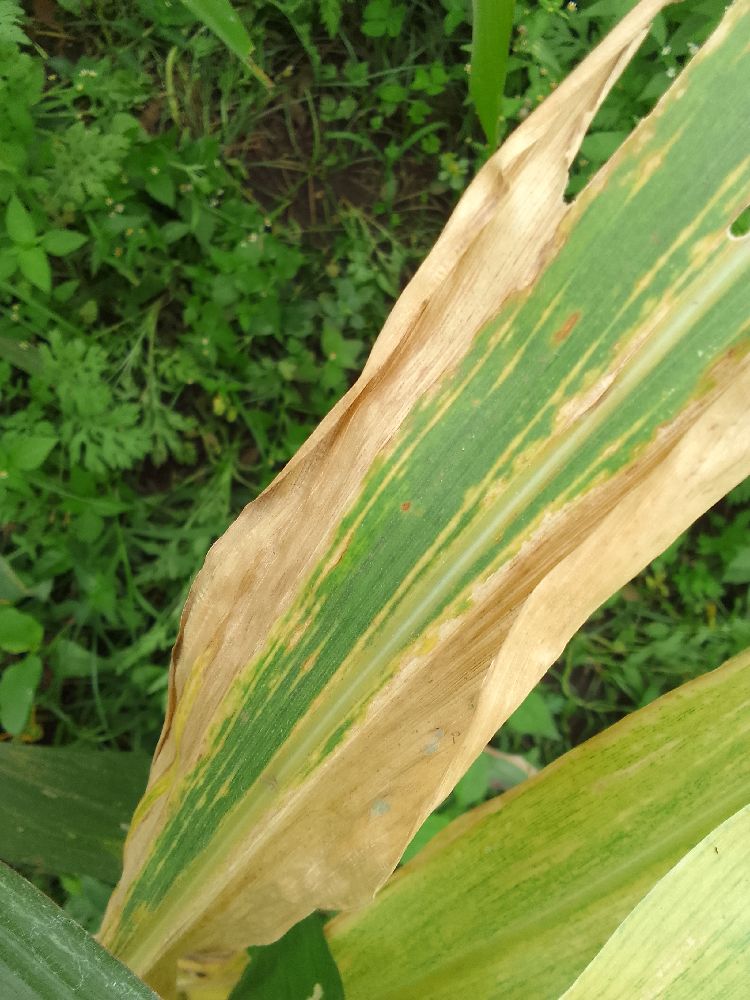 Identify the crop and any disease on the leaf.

maize, maize lethal necrosis
